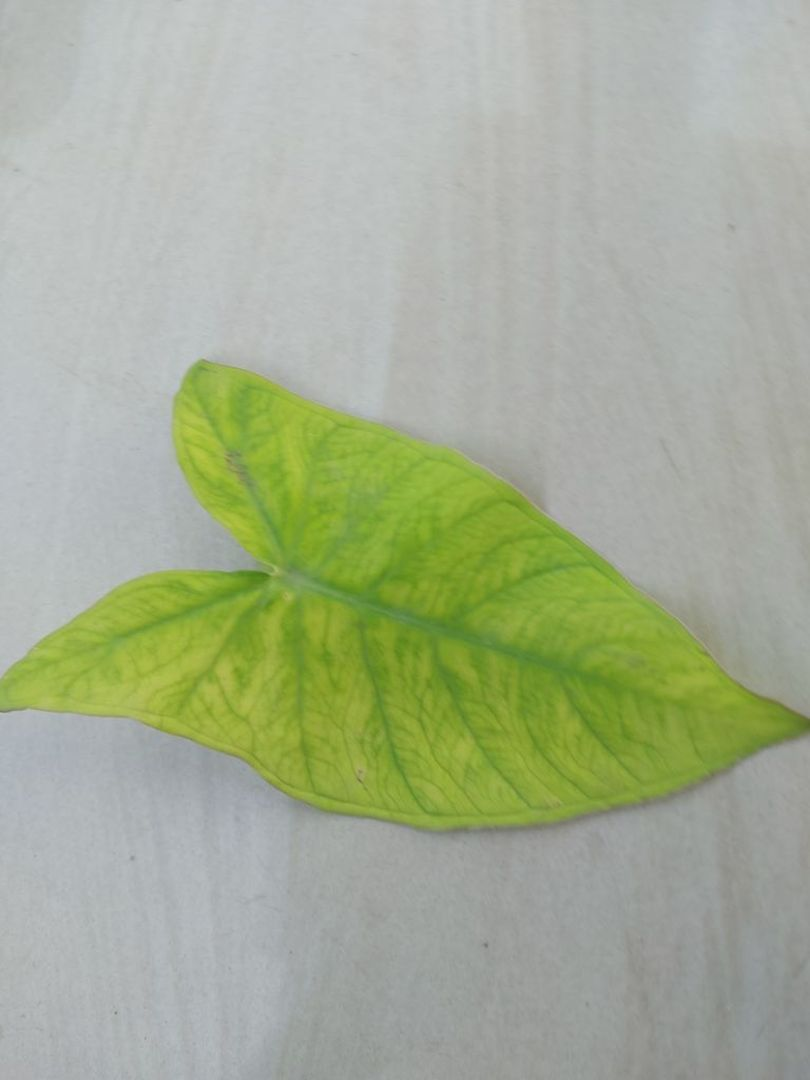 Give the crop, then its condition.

taro, mosaic
